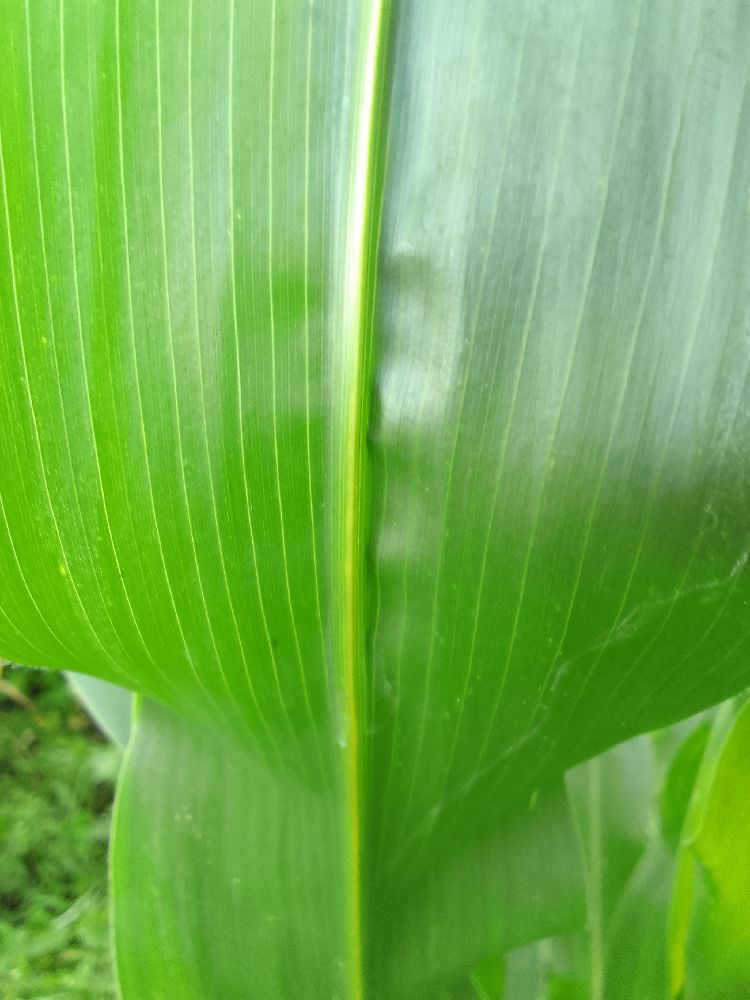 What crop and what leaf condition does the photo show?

maize, healthy
